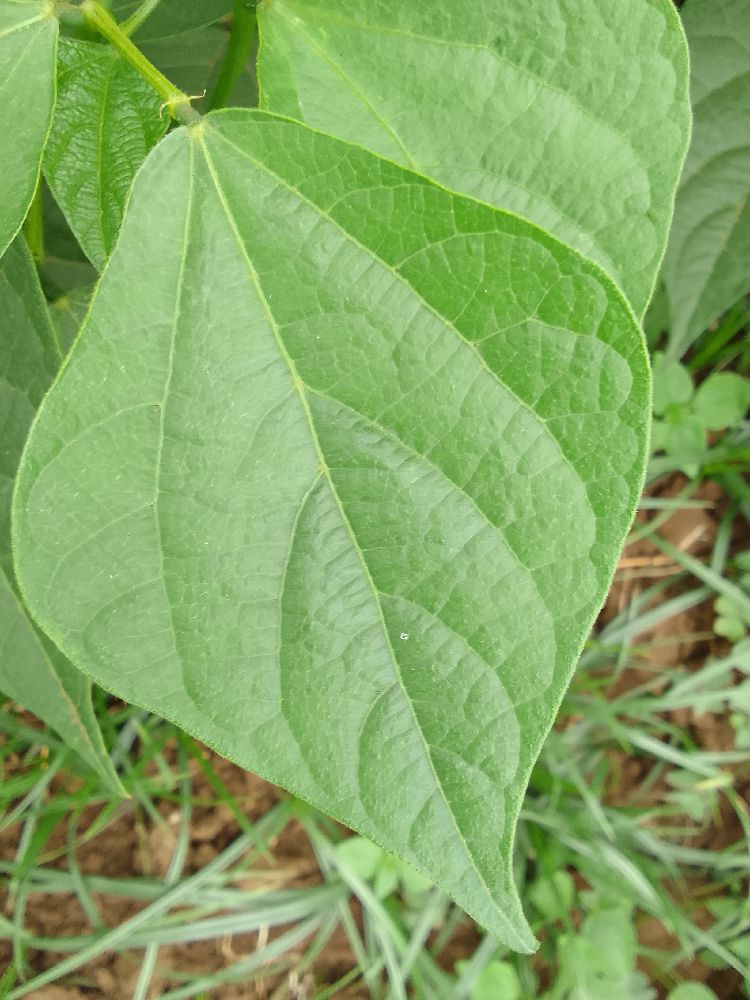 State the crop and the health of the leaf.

common bean, healthy
